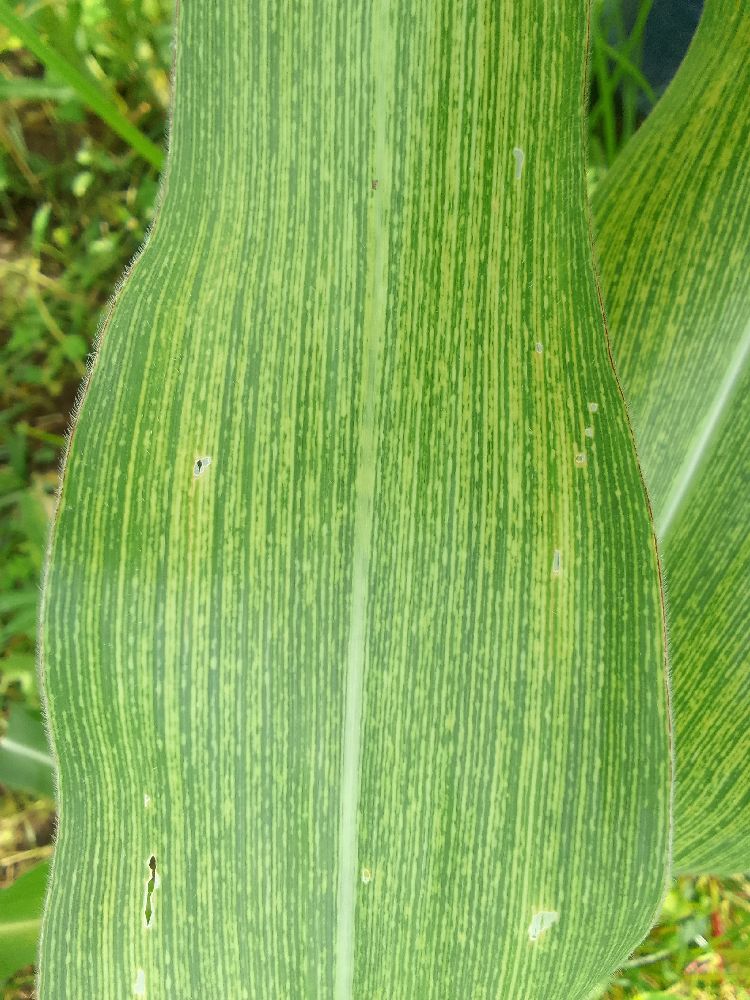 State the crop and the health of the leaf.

maize, maize streak virus
